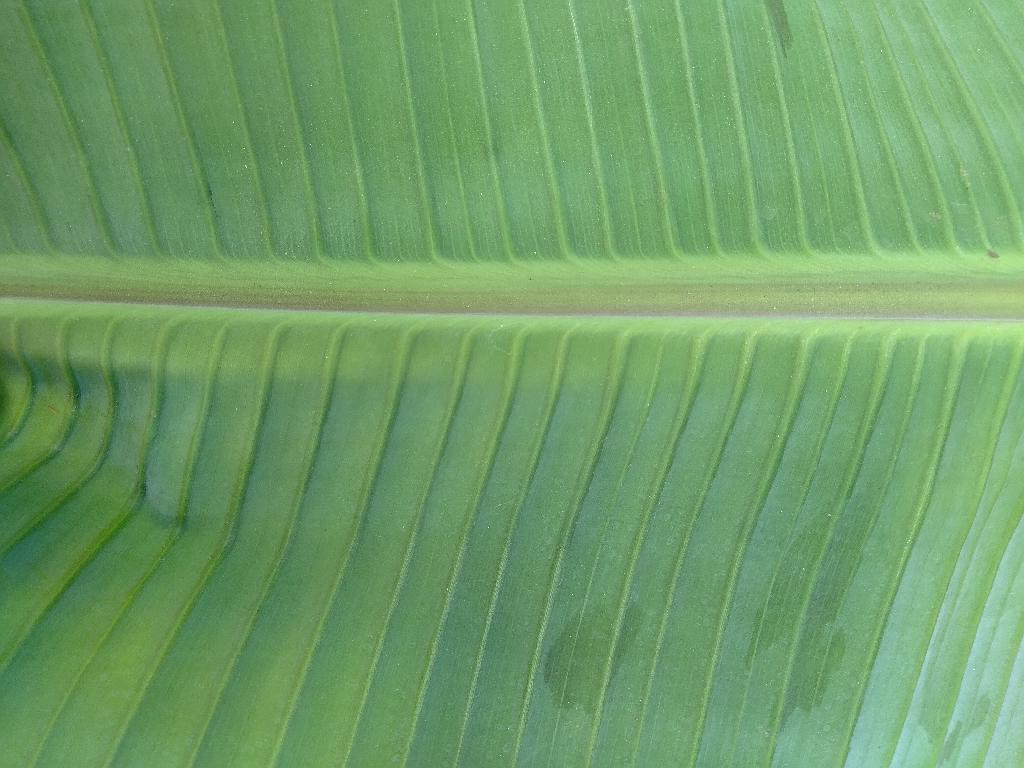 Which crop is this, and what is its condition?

banana, healthy
